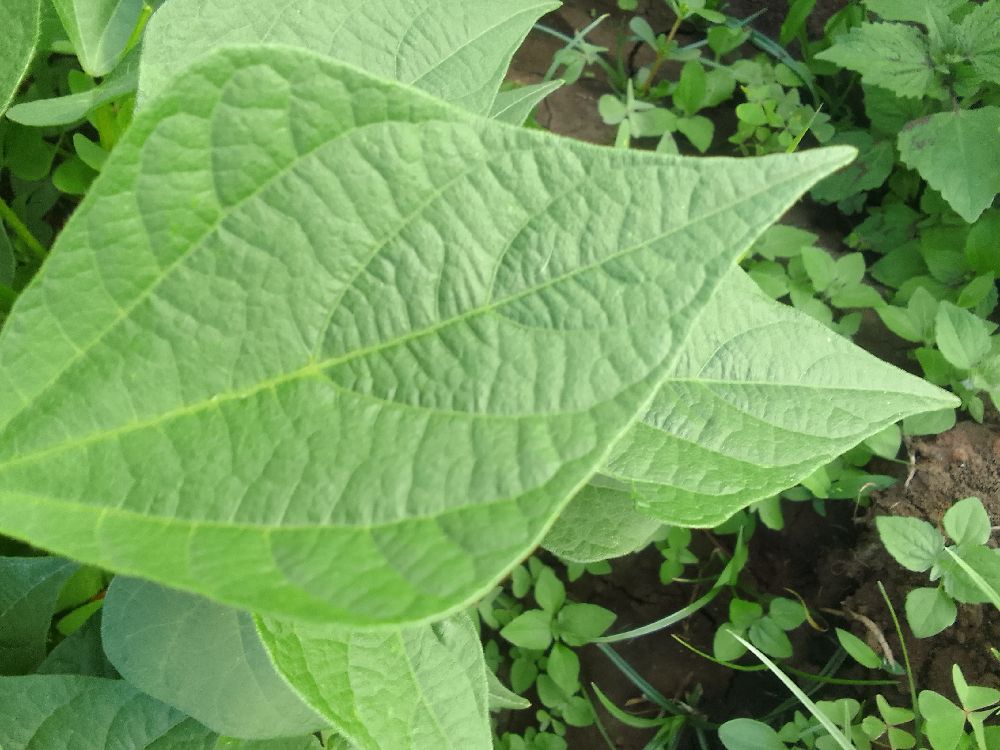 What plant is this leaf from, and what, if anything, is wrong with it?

common bean, healthy
